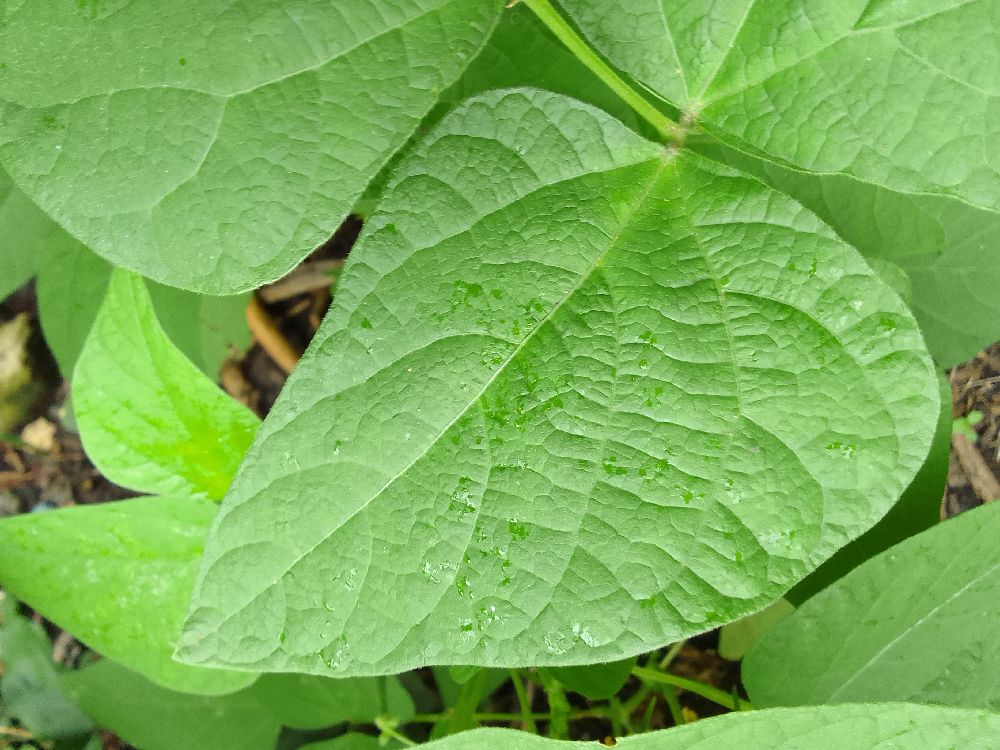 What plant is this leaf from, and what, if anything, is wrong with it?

common bean, healthy
